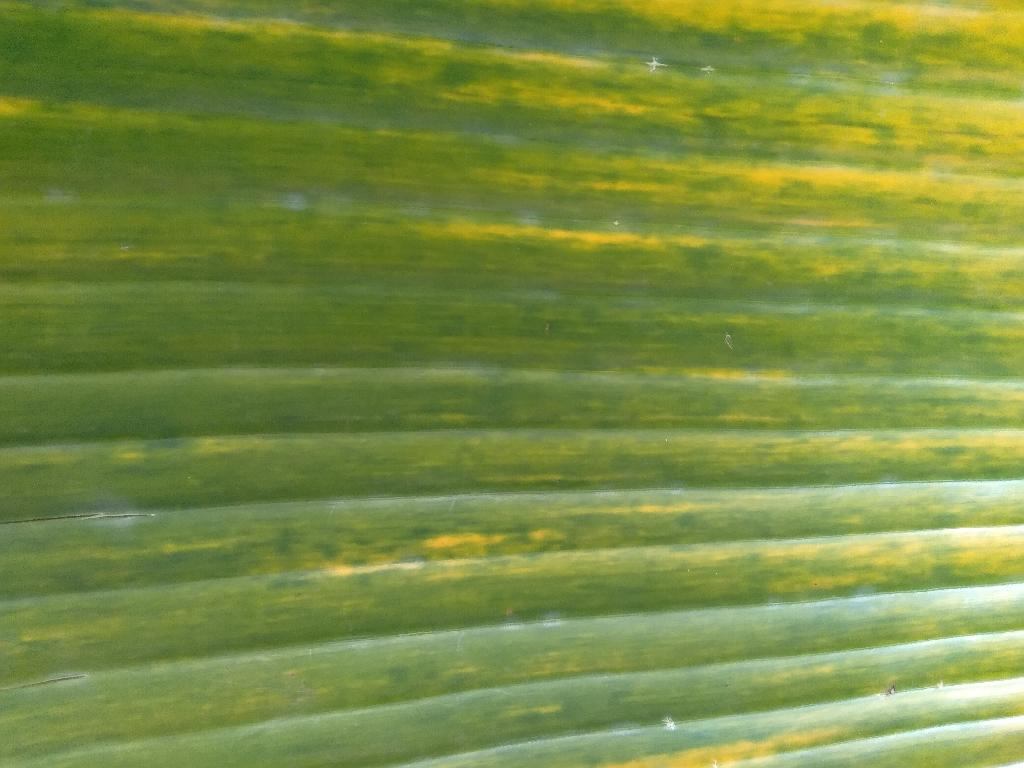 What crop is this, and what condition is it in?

banana, fusarium wilt race 1
